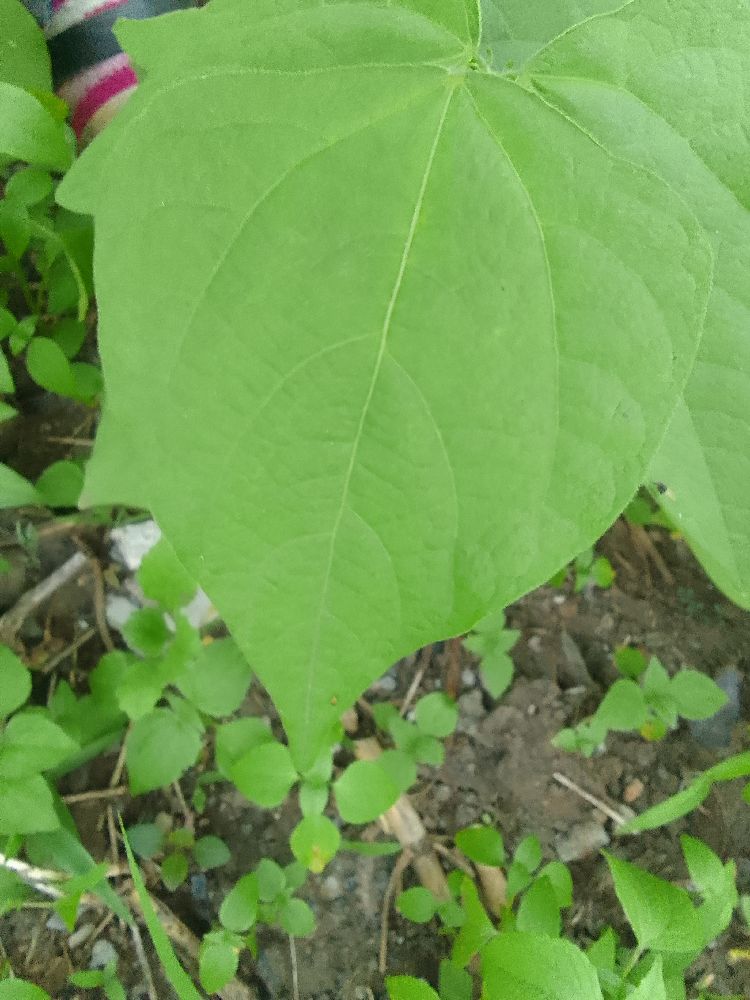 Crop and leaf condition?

common bean, healthy
